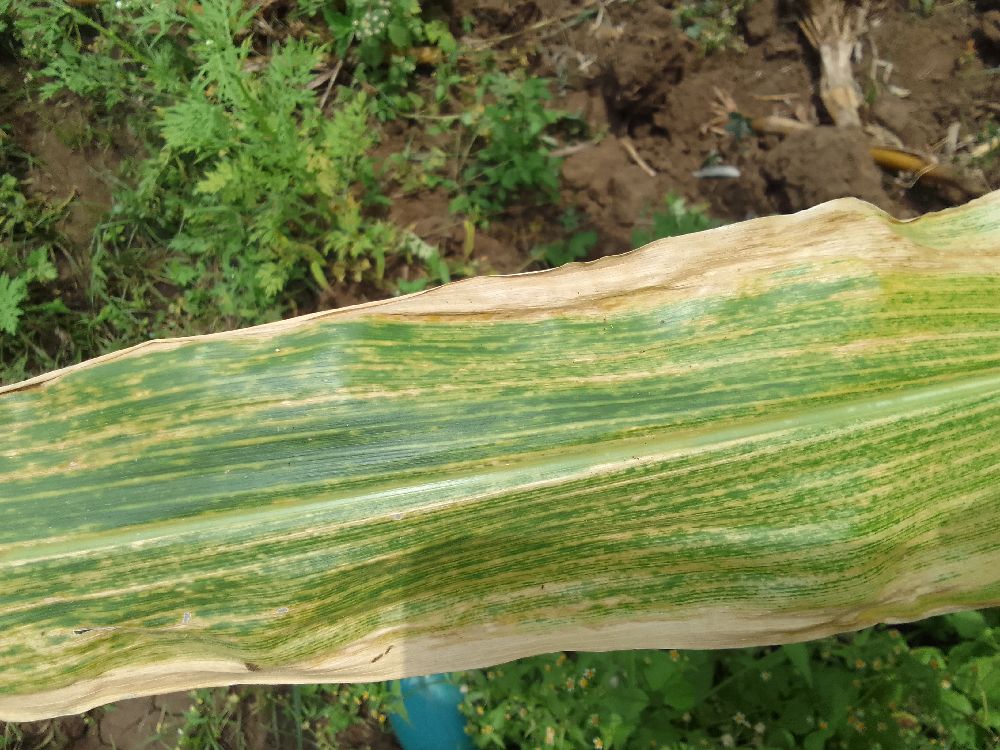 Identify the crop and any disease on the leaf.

maize, maize lethal necrosis
